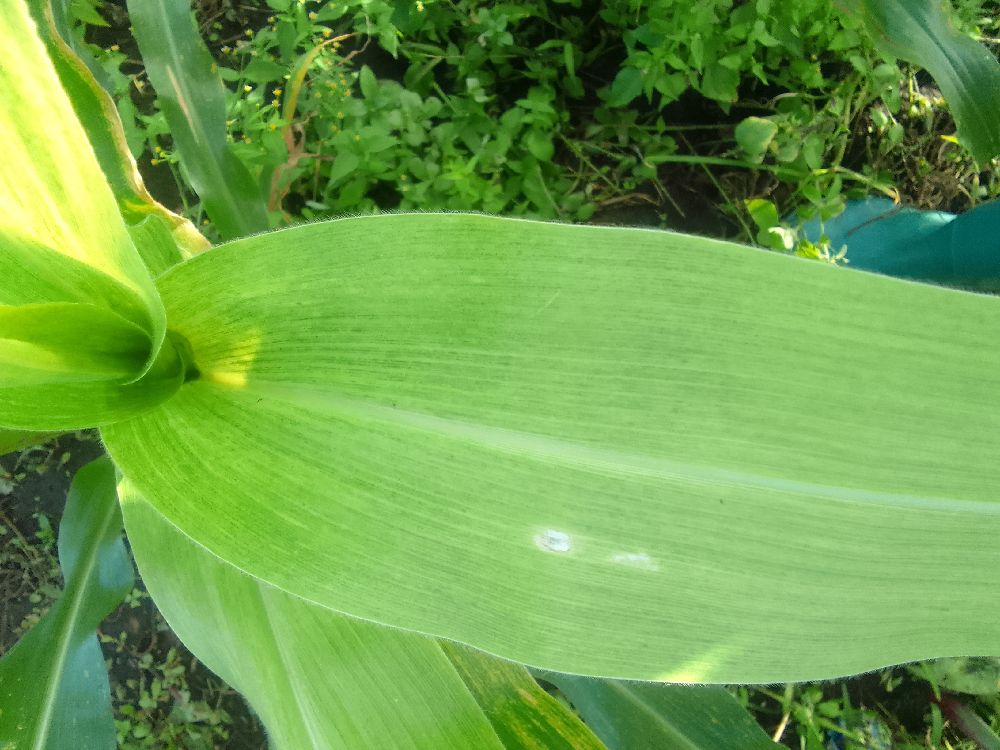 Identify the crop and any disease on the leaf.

maize, maize lethal necrosis
